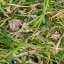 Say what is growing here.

grass
